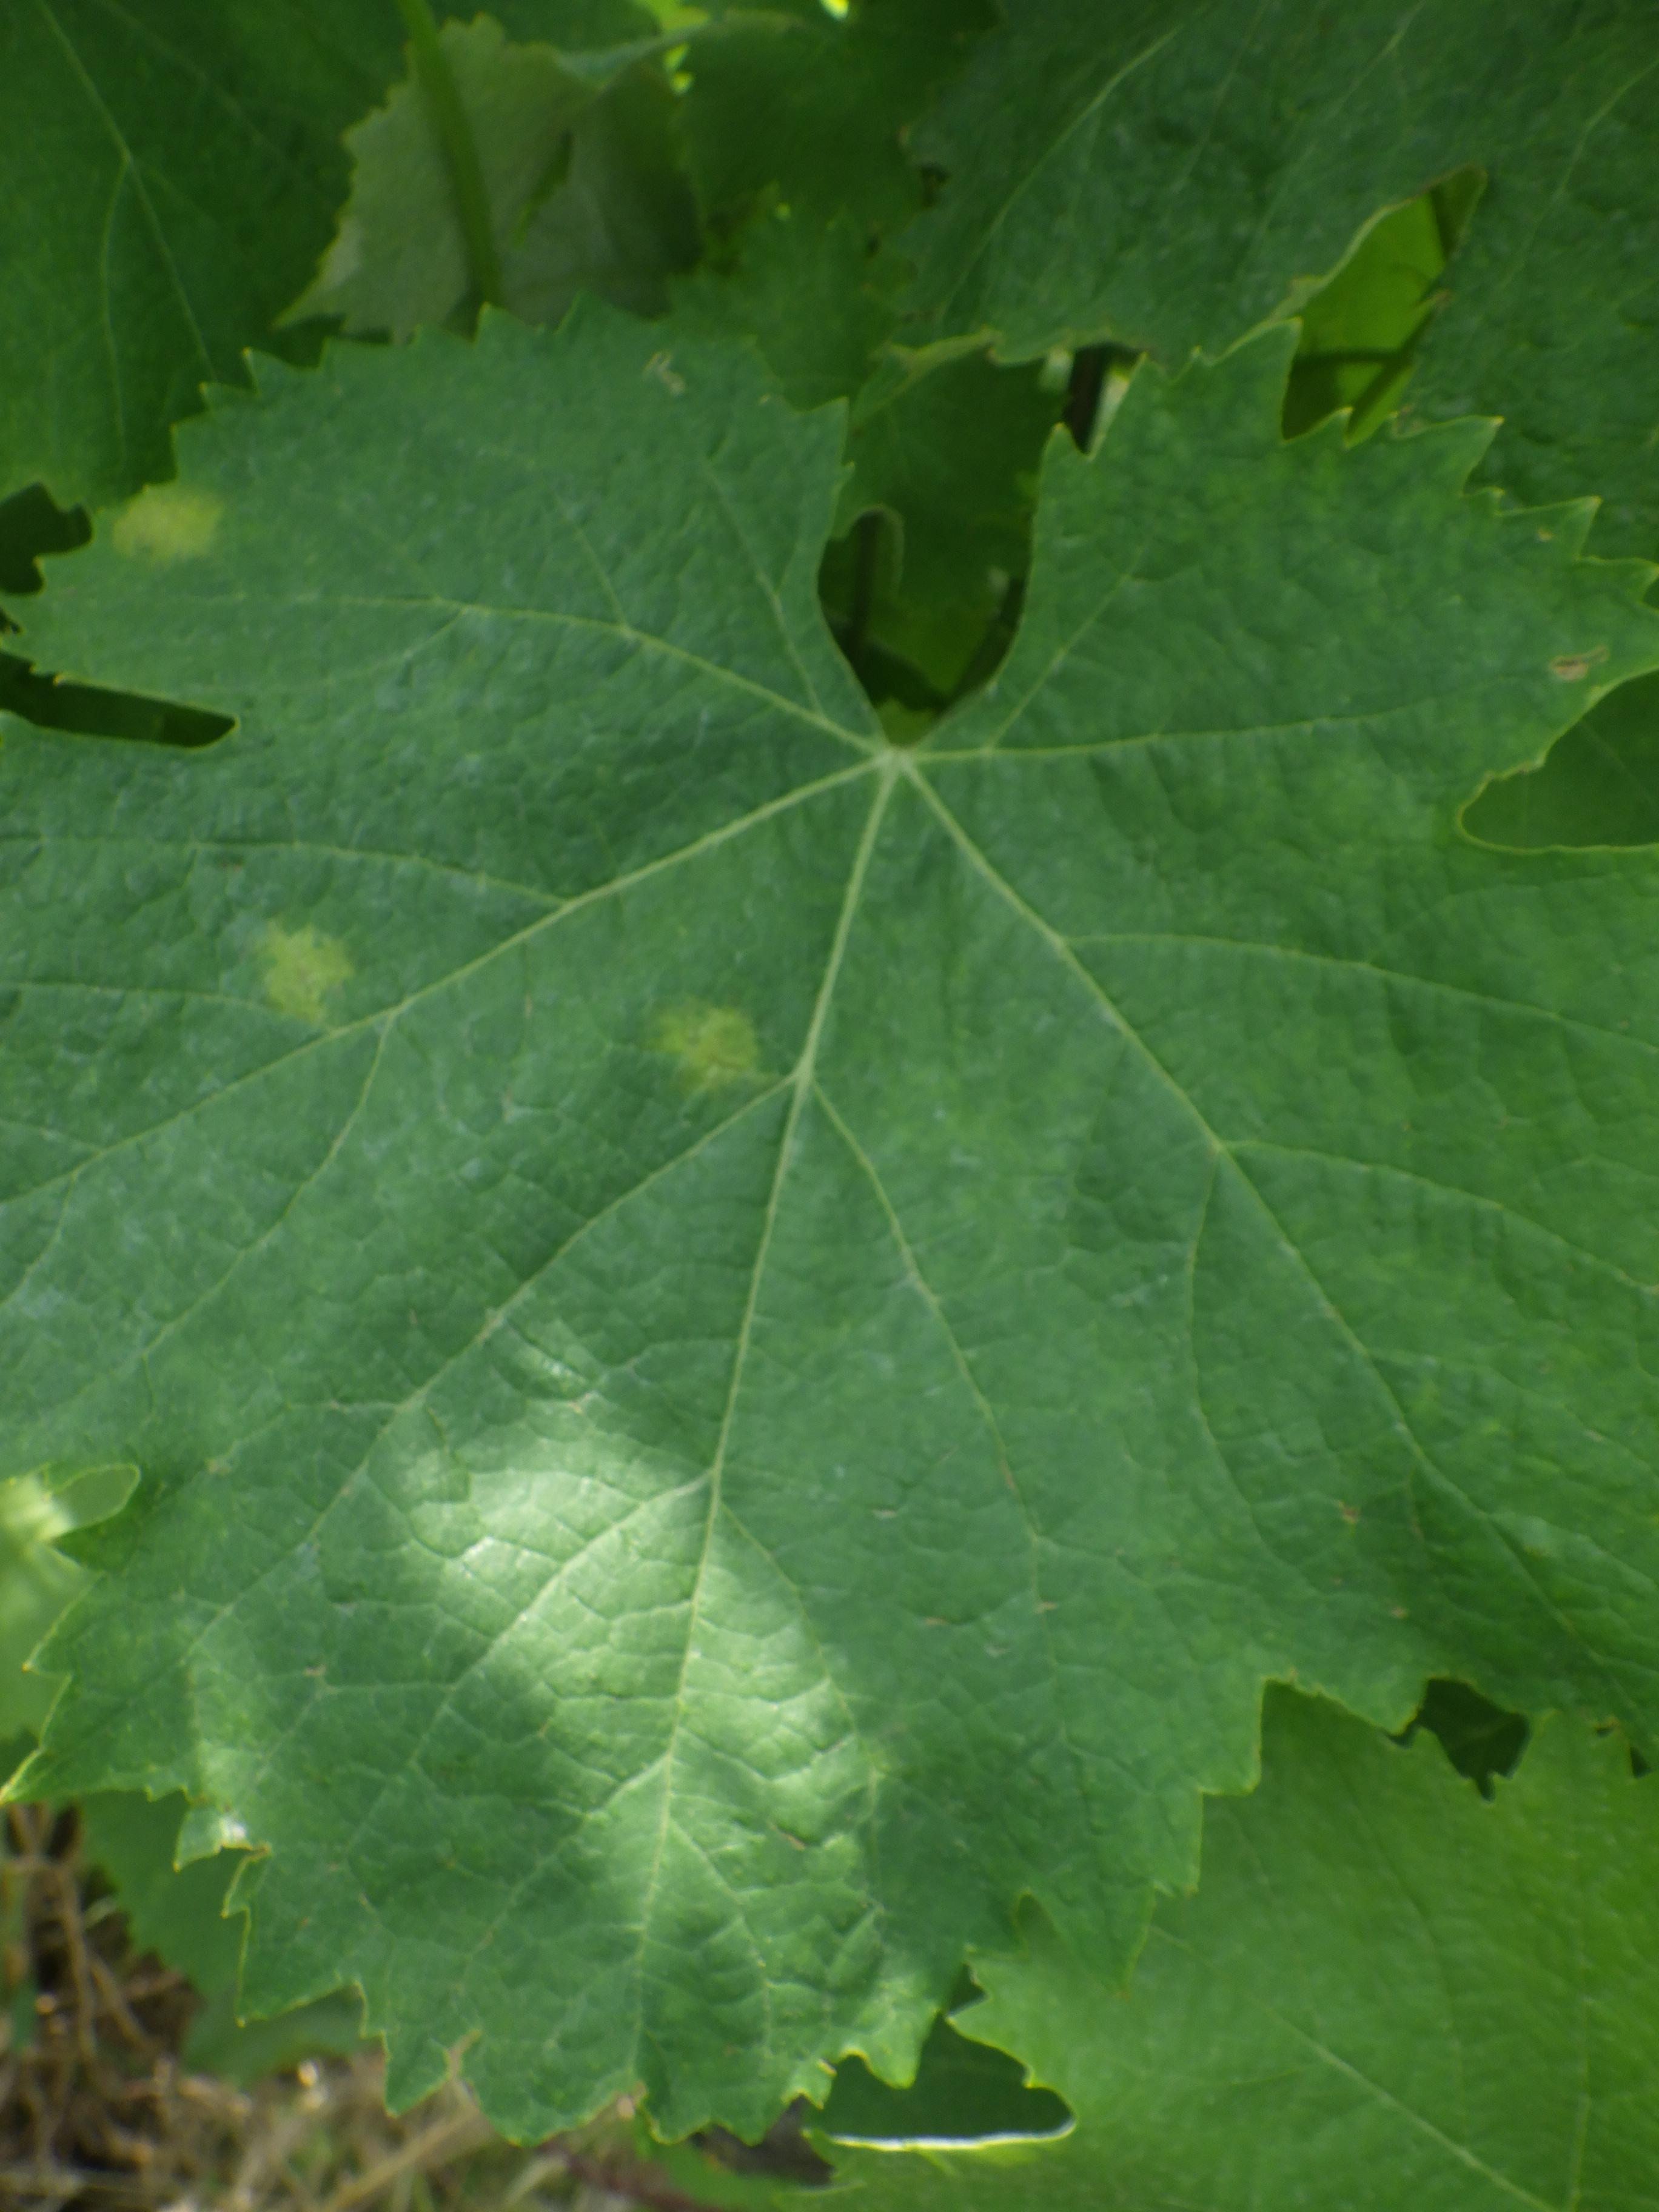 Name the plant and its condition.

grapevine, downy mildew
